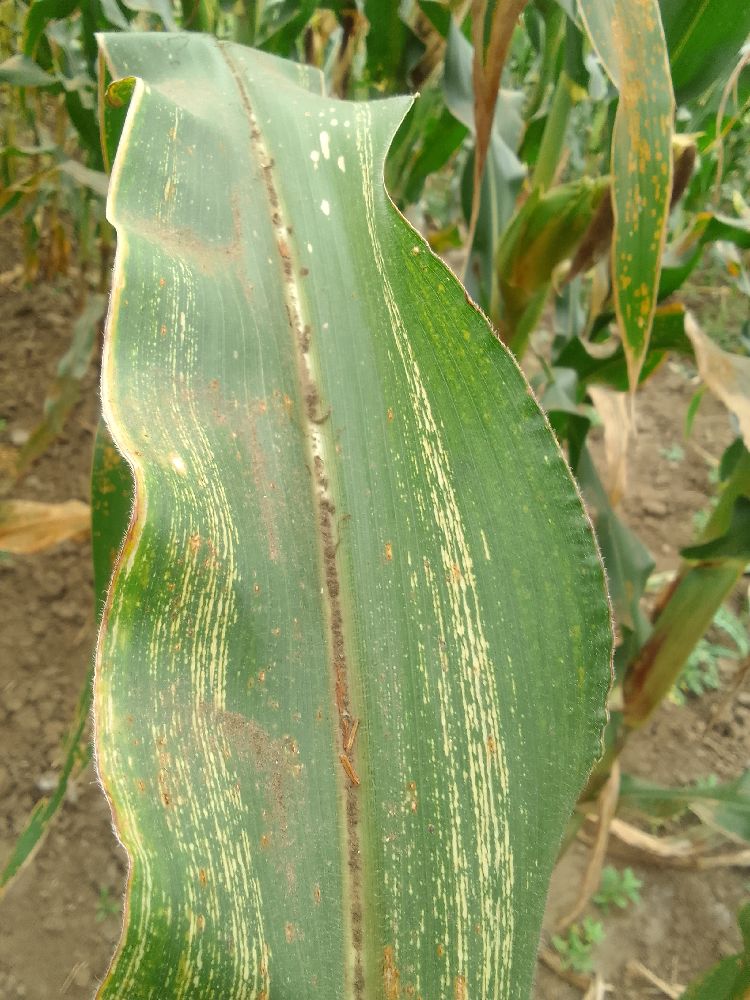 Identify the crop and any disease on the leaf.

maize, maize streak virus
